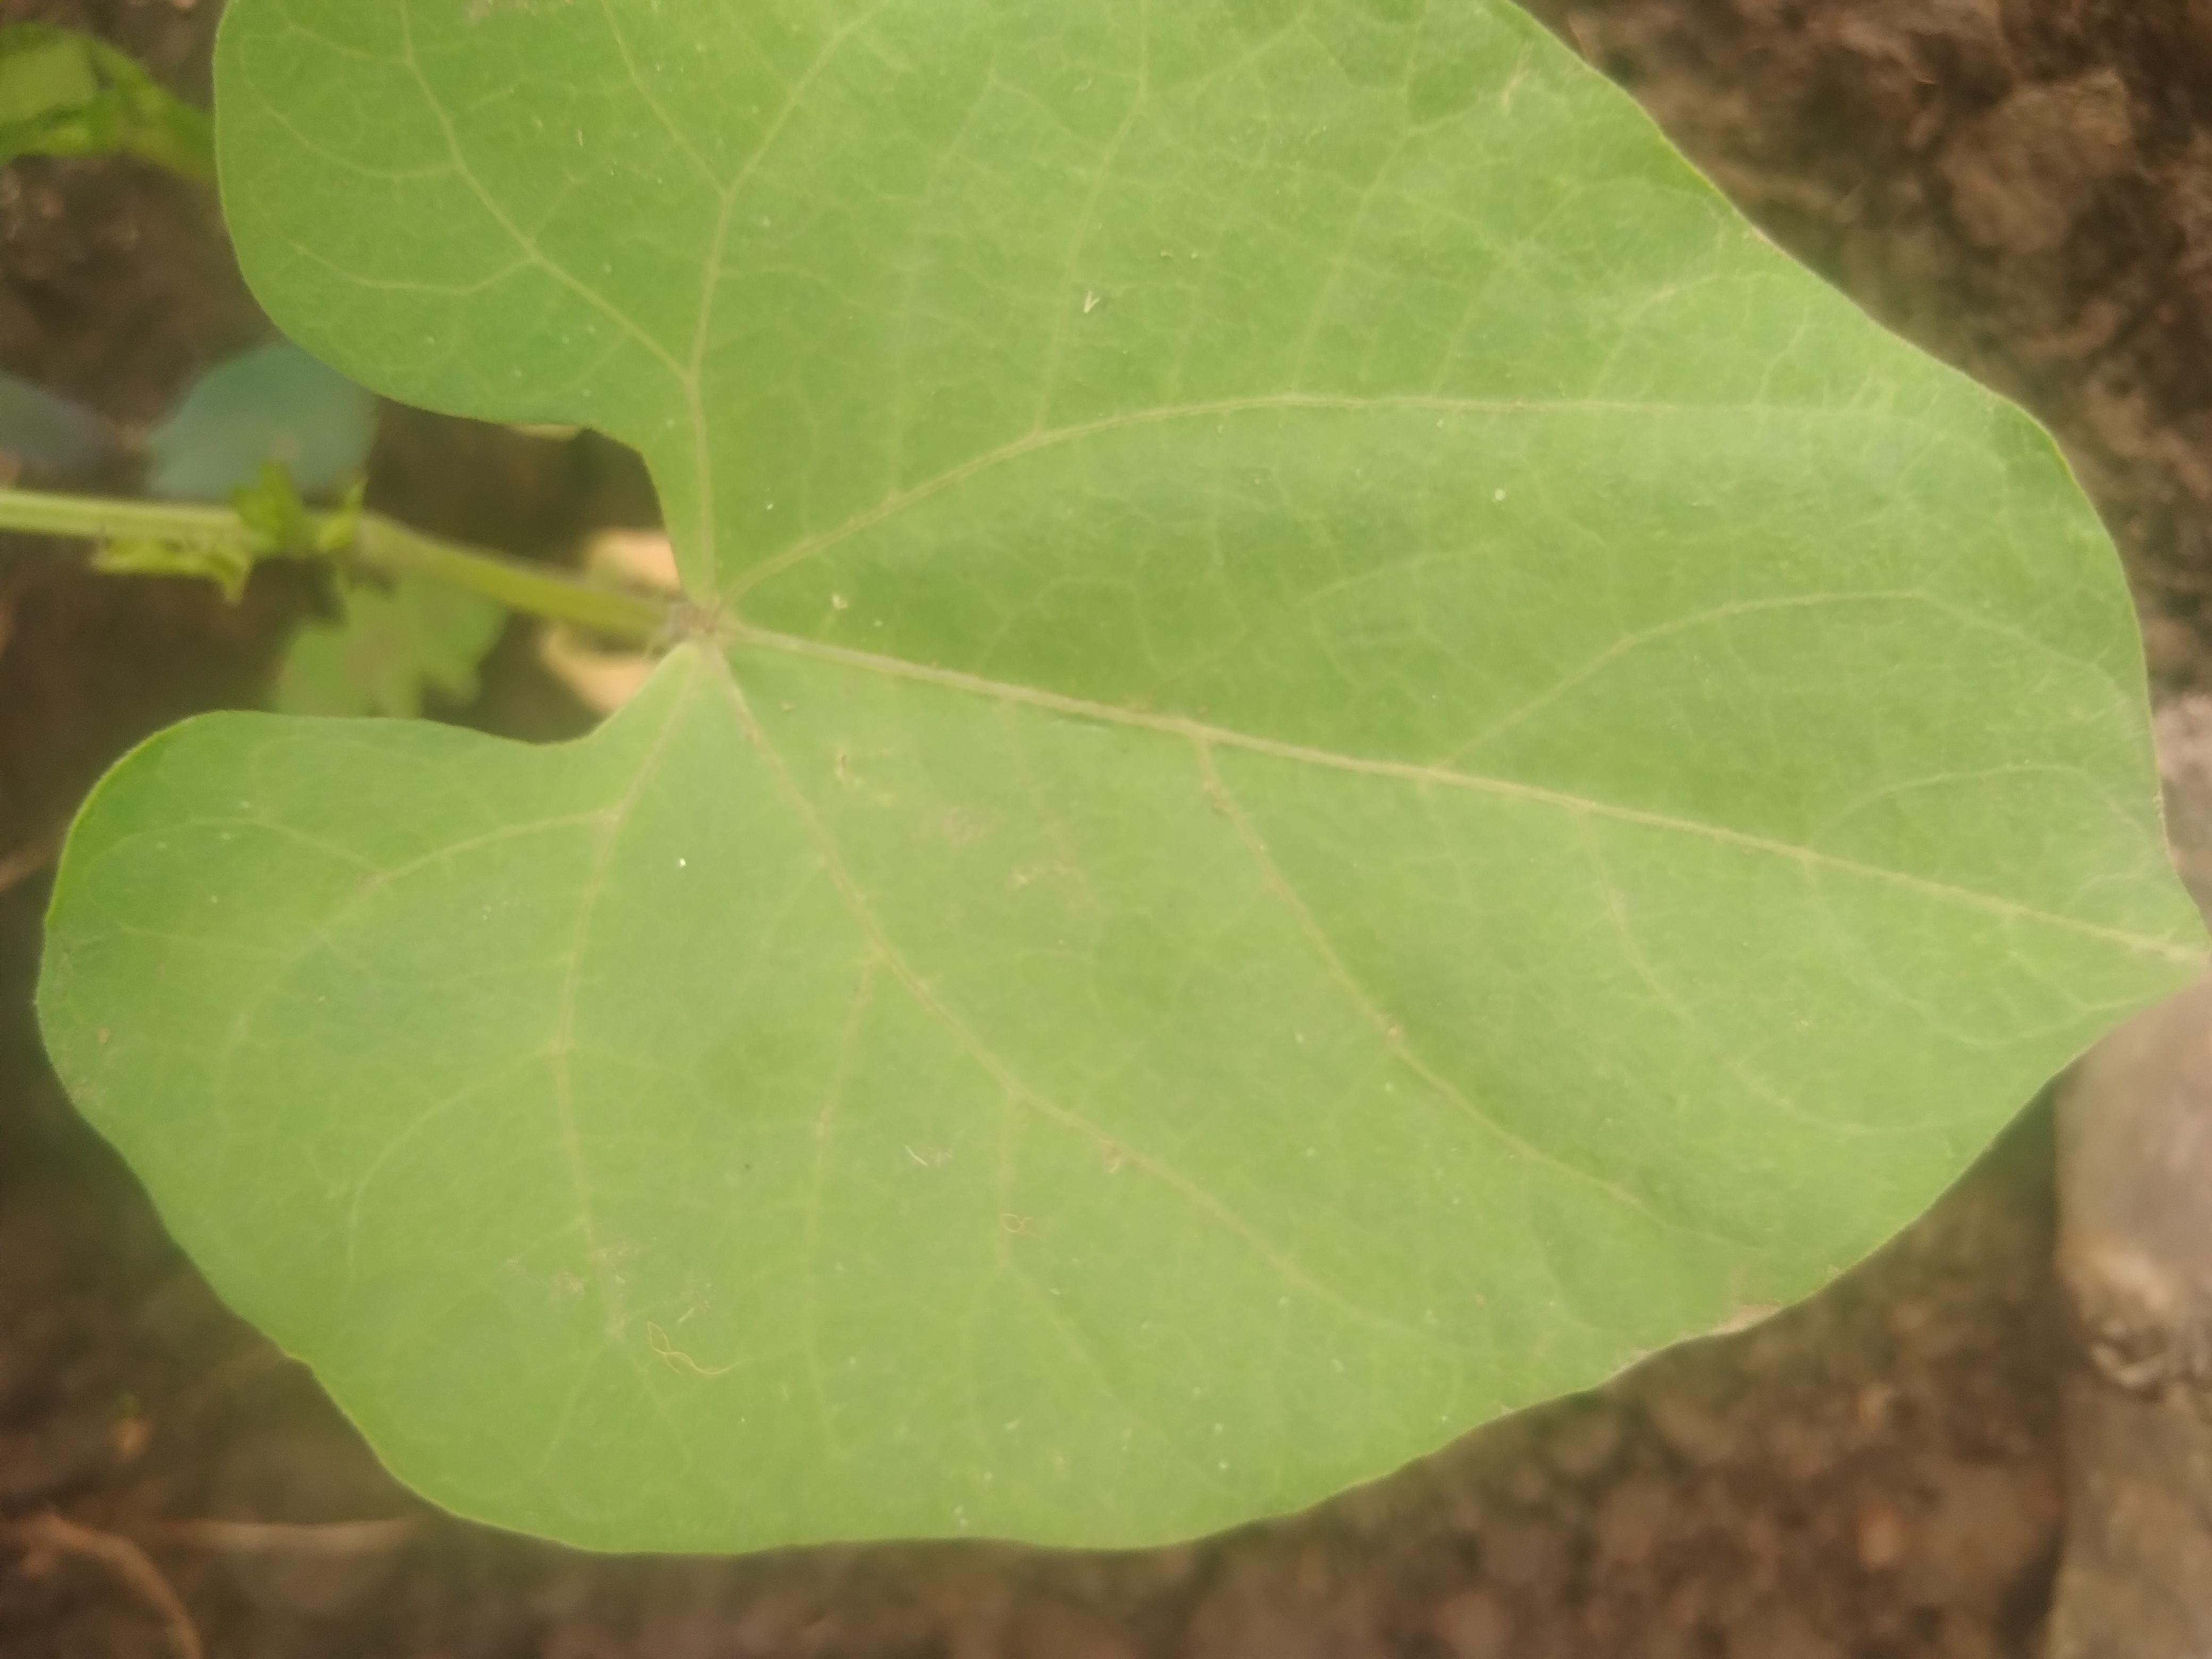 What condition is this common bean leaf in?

healthy
